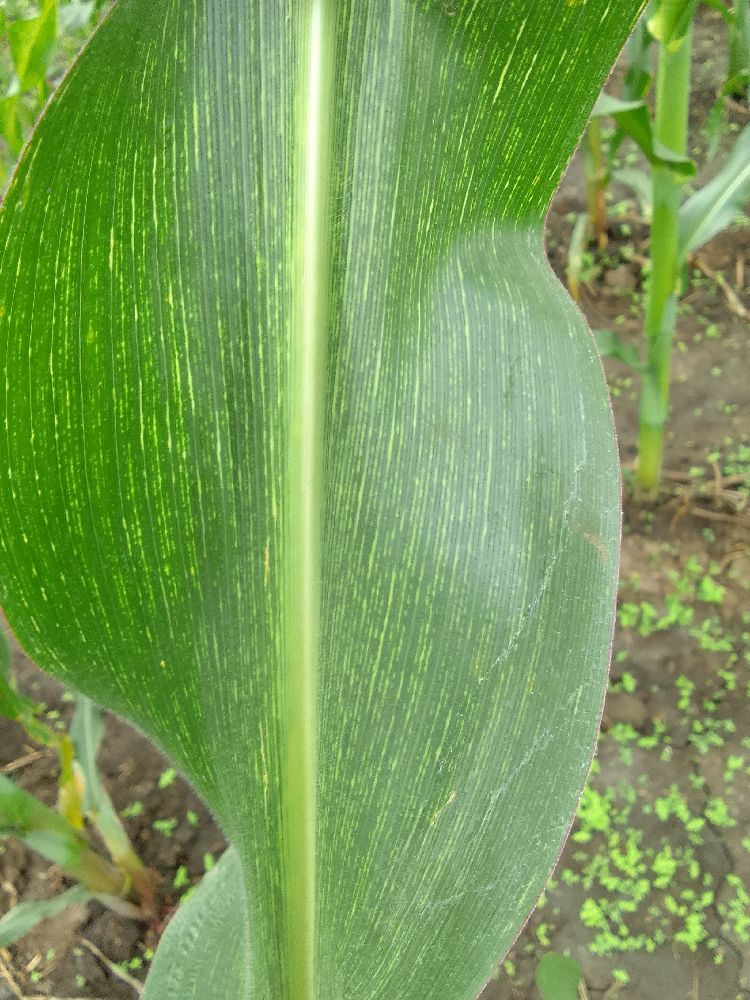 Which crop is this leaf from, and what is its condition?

maize, maize streak virus
